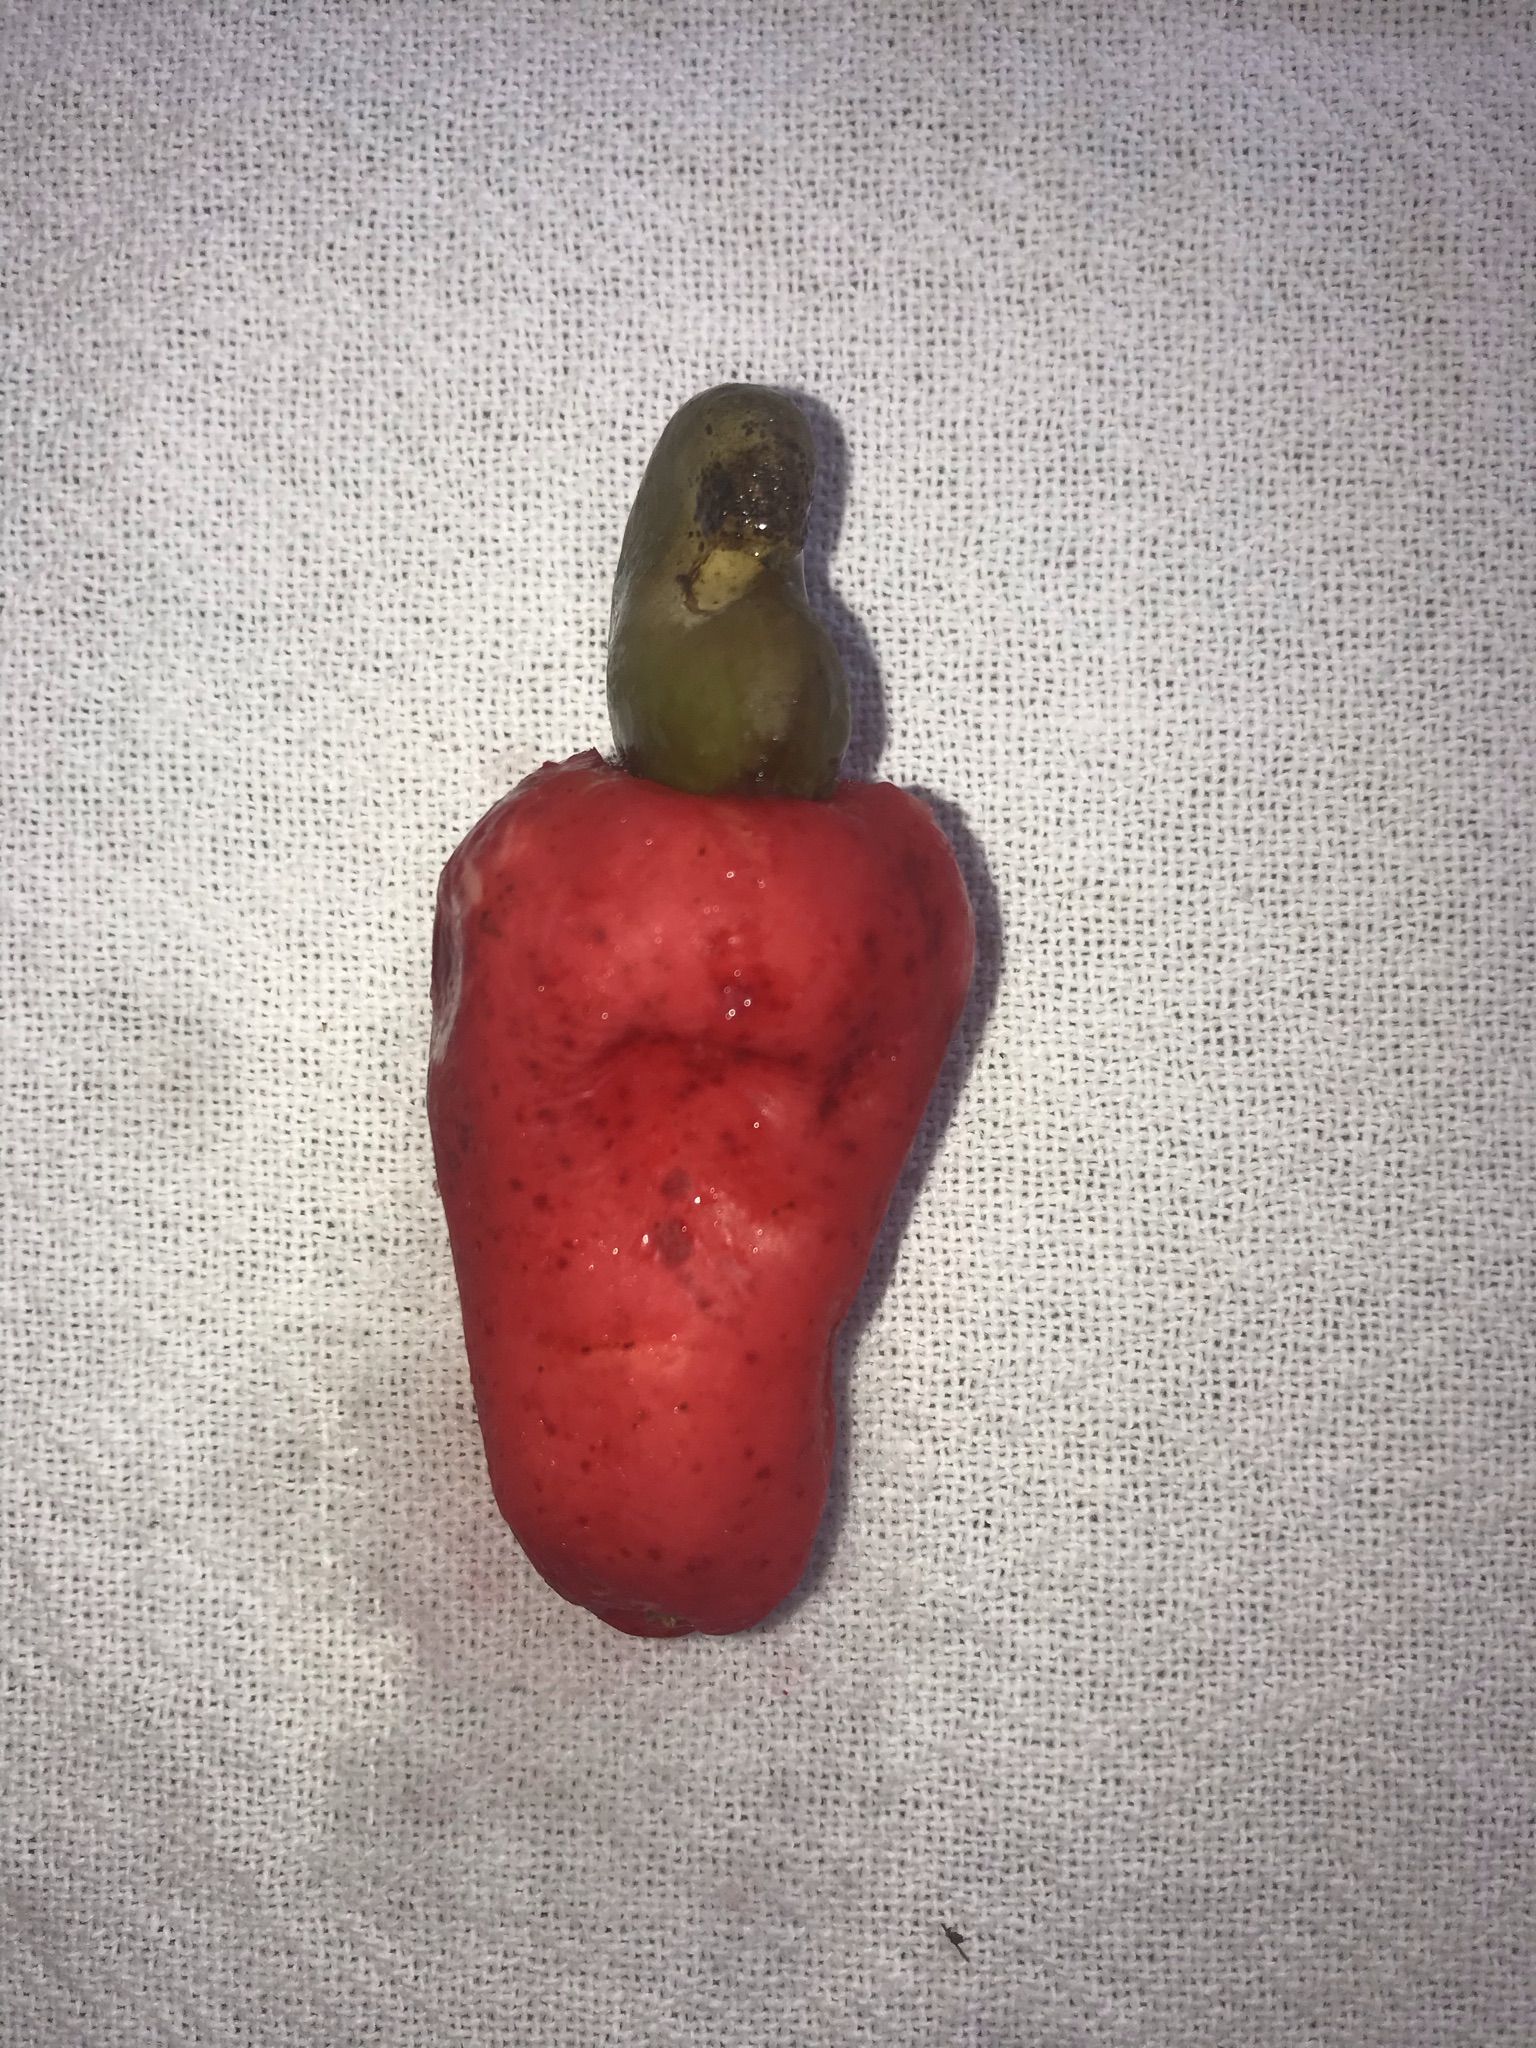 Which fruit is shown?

caju vermelho
